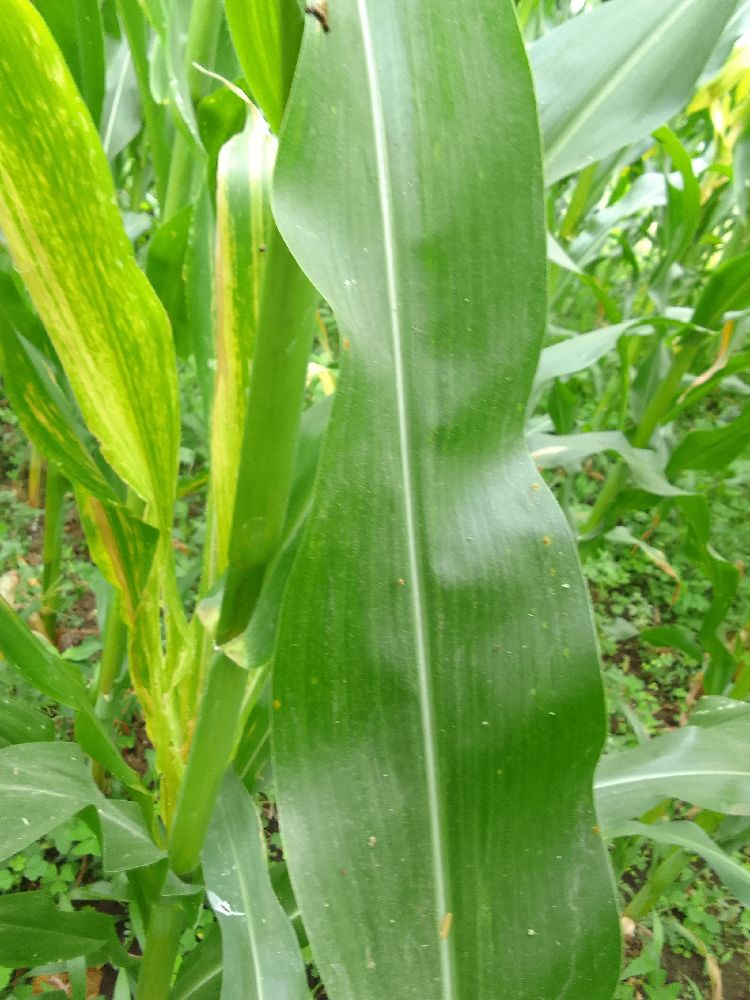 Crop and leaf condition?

maize, healthy
